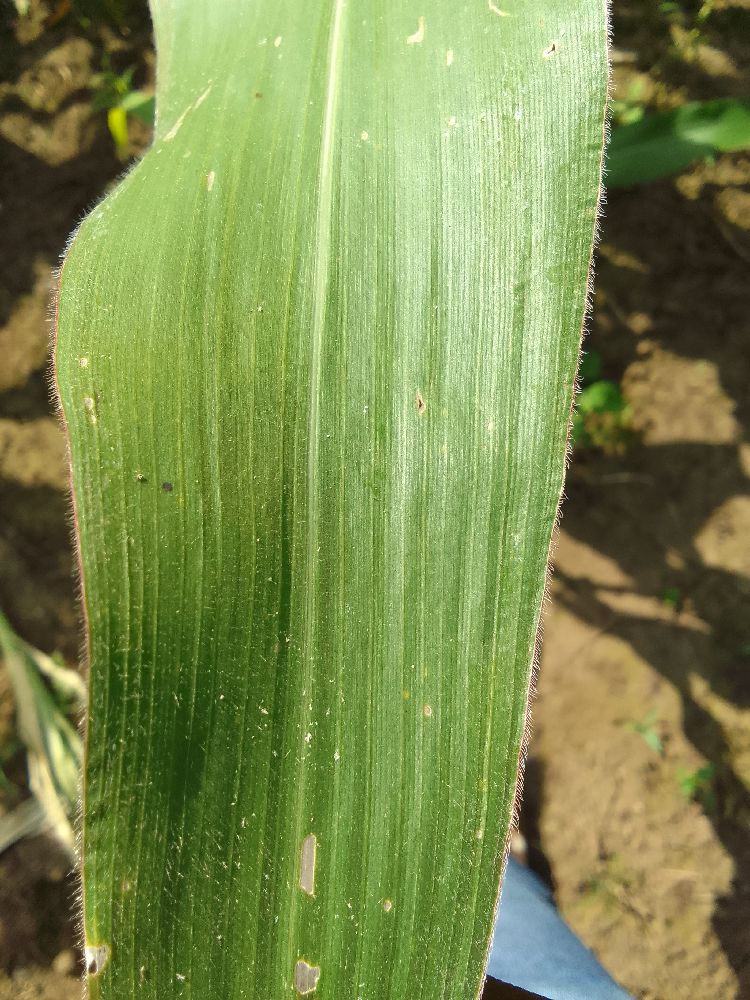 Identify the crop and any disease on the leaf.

maize, healthy
